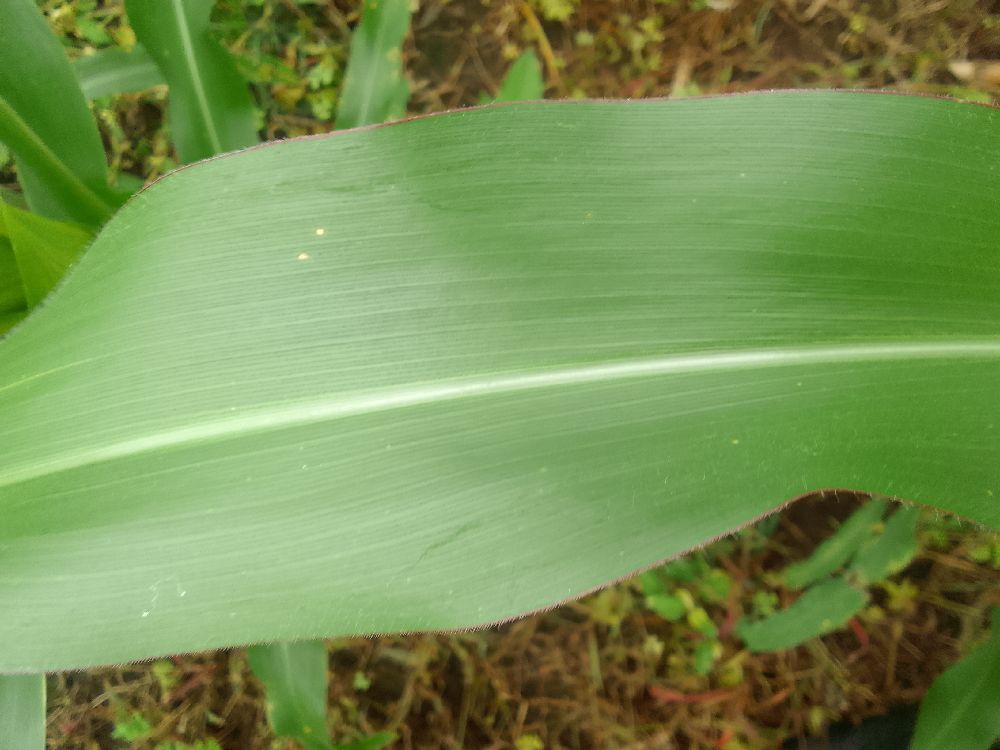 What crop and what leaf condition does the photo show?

maize, healthy
